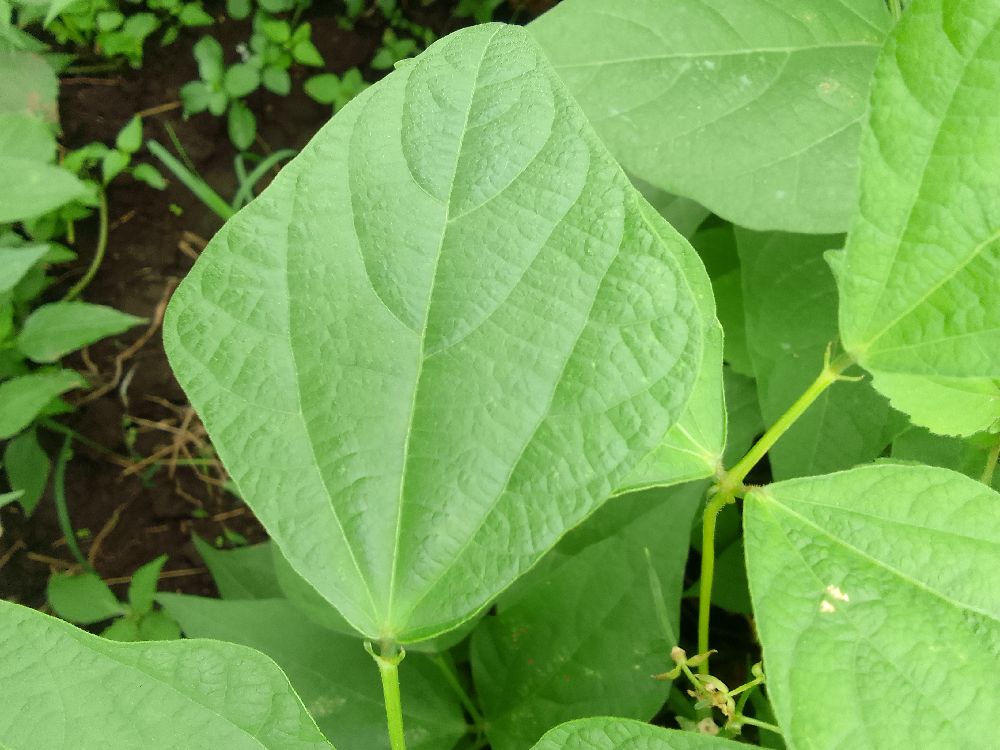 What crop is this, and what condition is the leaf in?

common bean, healthy
